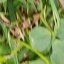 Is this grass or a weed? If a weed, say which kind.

unstructured weed
